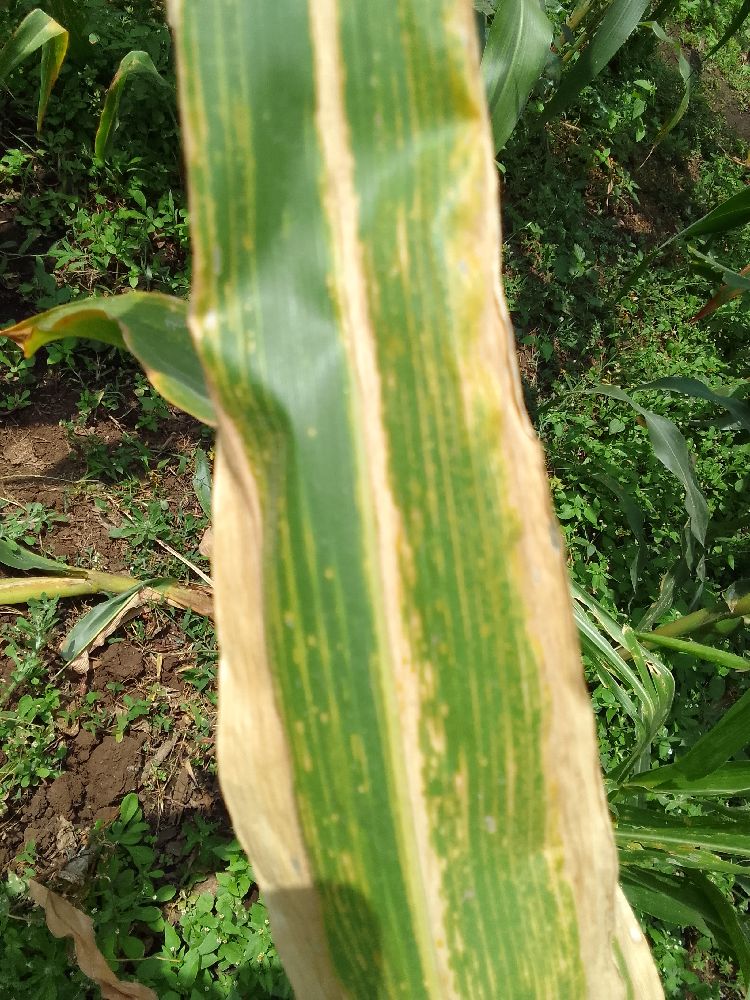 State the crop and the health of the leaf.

maize, maize lethal necrosis
